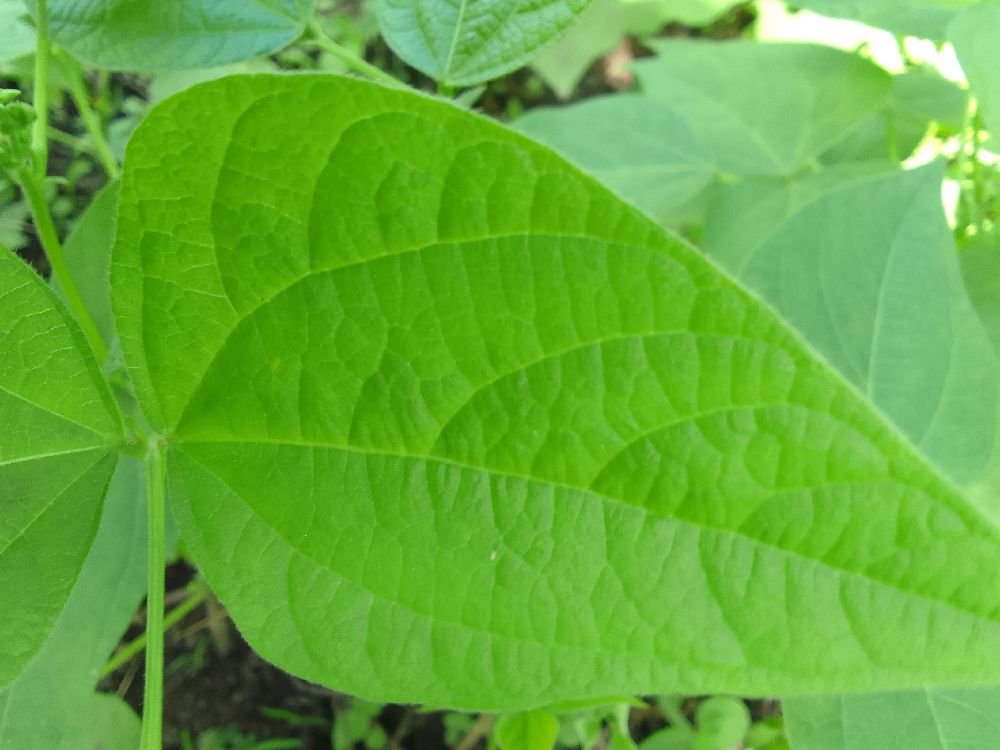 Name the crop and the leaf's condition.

common bean, healthy
